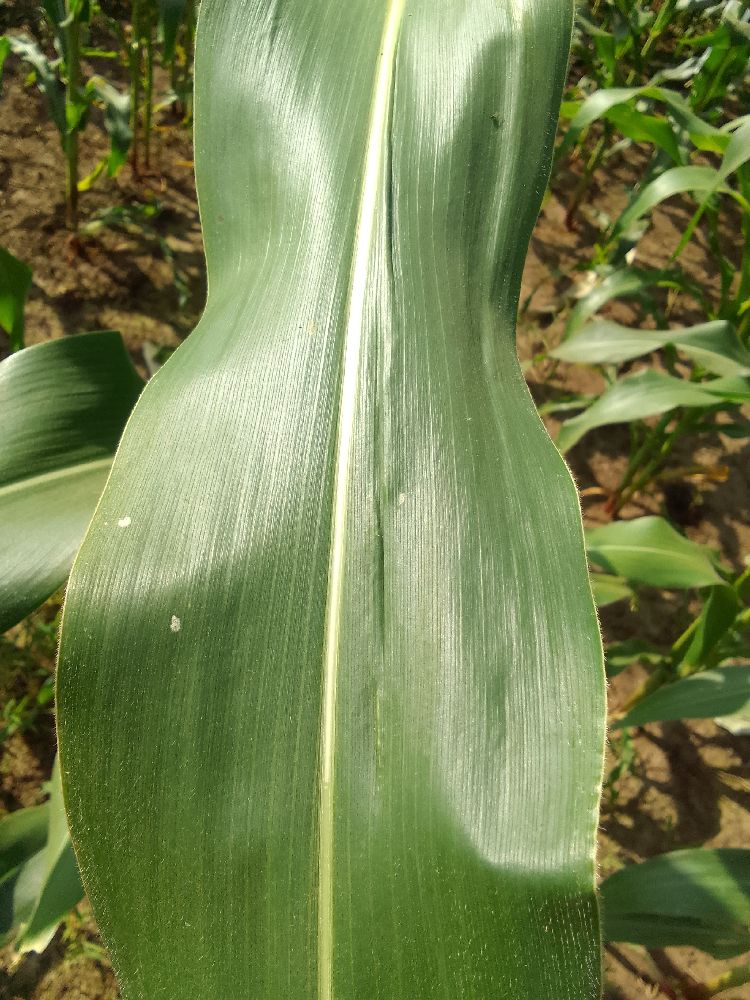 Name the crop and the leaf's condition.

maize, healthy
